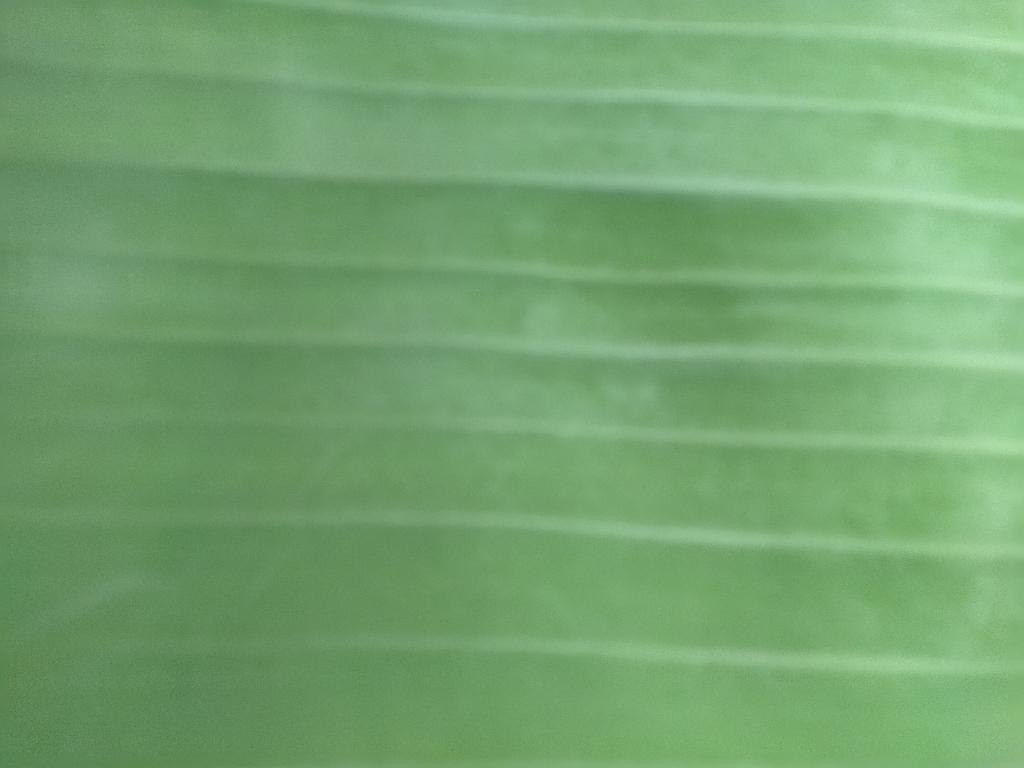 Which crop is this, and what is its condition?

banana, healthy
